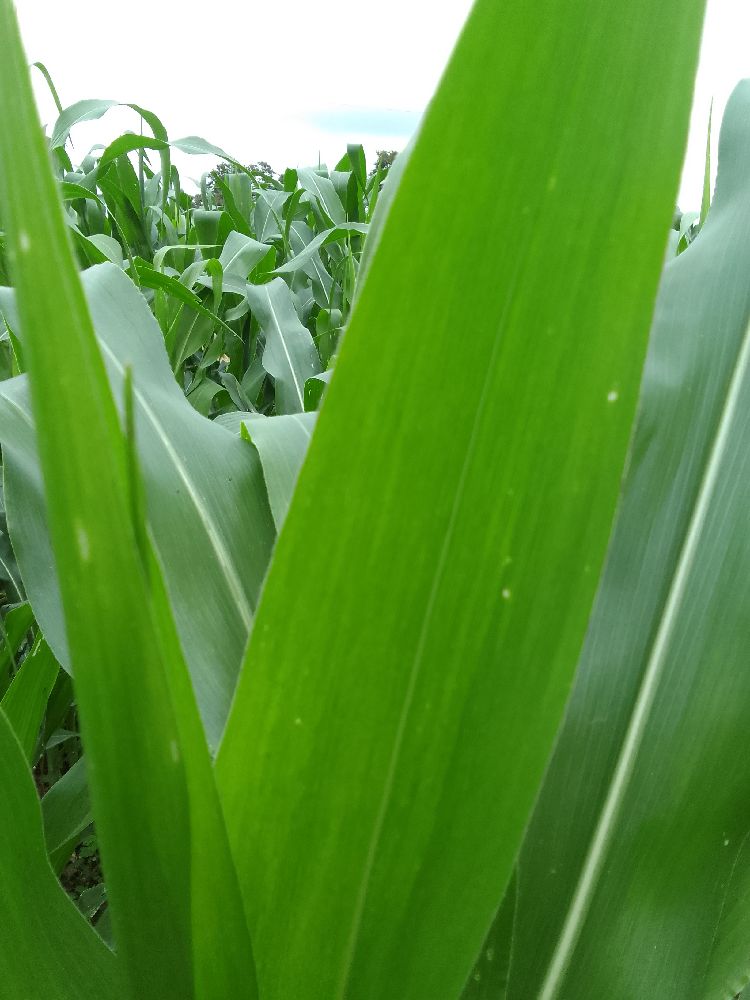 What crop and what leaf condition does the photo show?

maize, healthy
